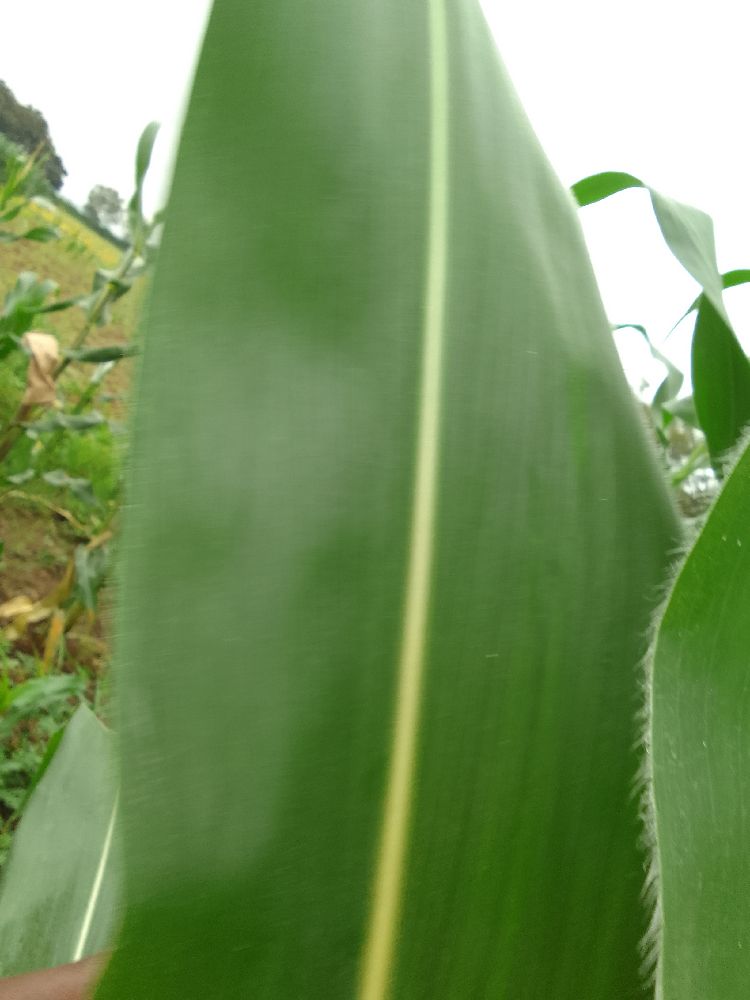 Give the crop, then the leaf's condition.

maize, healthy
